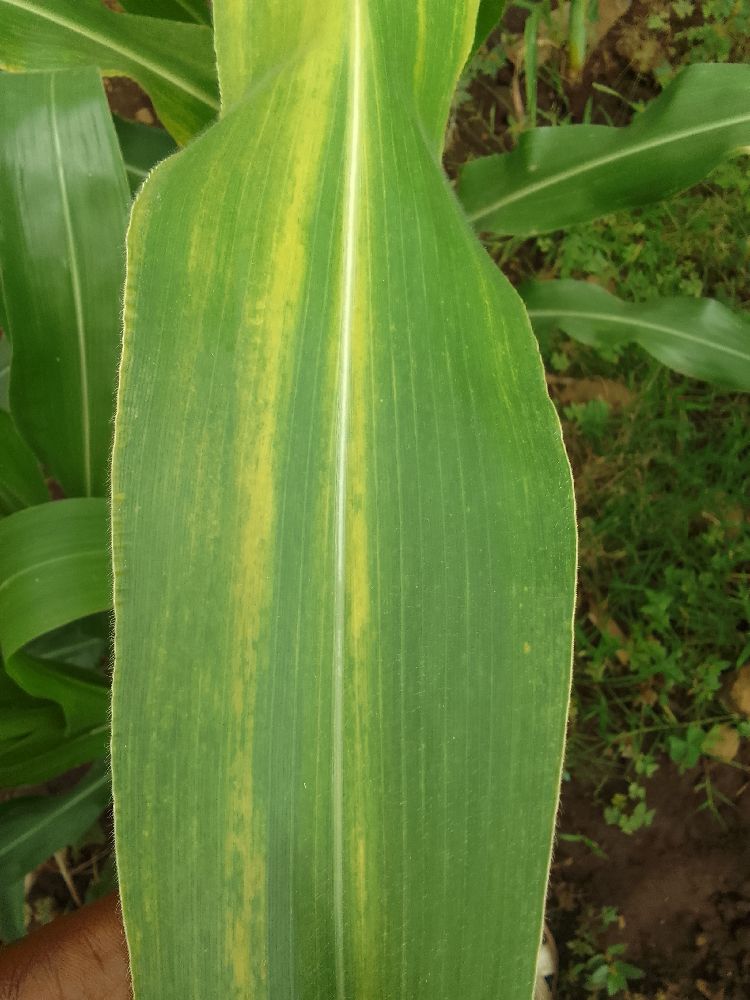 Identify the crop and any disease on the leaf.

maize, maize lethal necrosis
